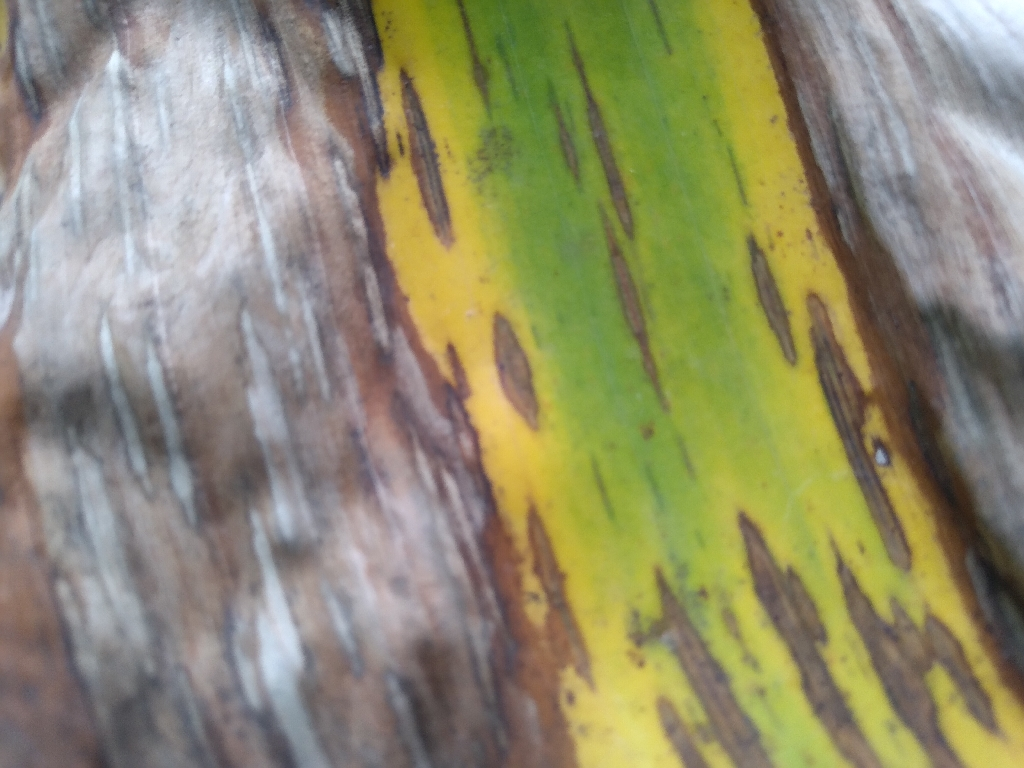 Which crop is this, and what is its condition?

banana, black sigatoka
